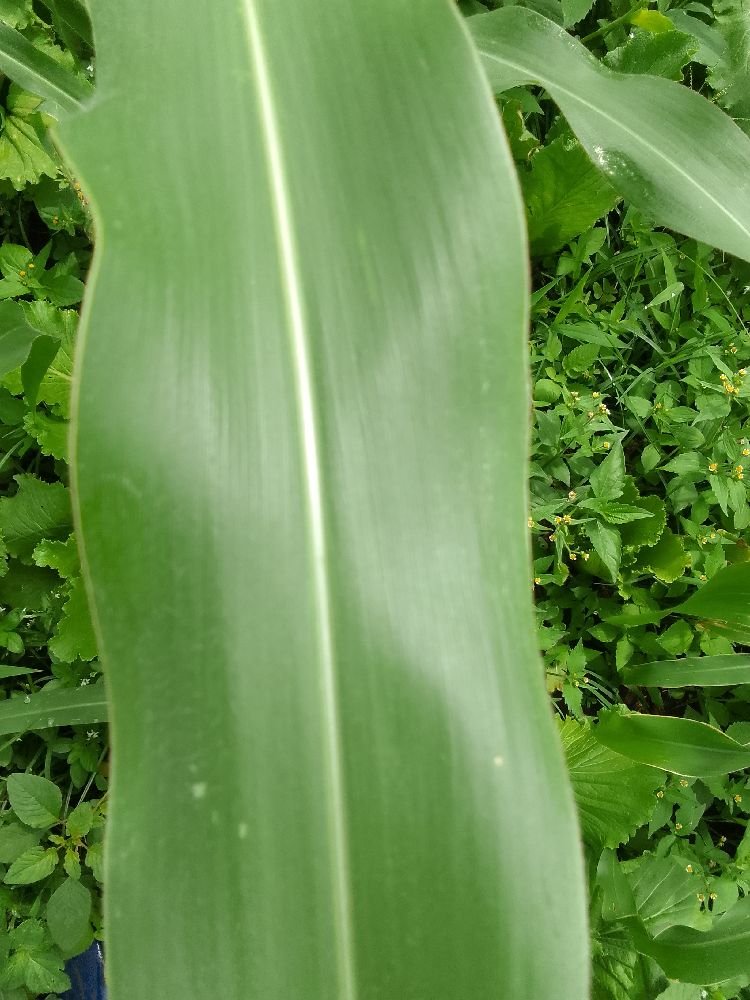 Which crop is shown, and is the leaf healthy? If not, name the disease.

maize, healthy
